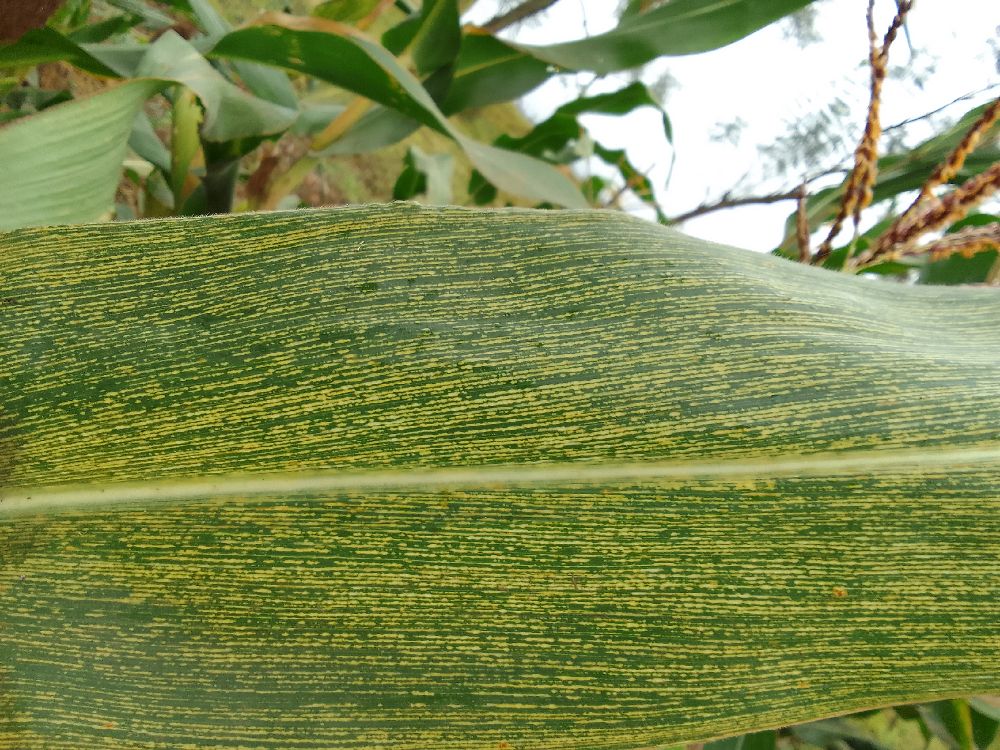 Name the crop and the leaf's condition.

maize, maize streak virus
